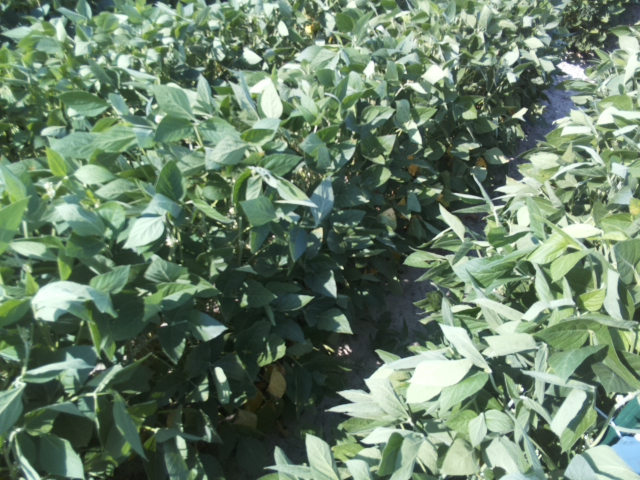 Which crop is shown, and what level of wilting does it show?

soybean, leaflets folding inward at secondary pulvinus with no turgor loss in leaflets or petioles
